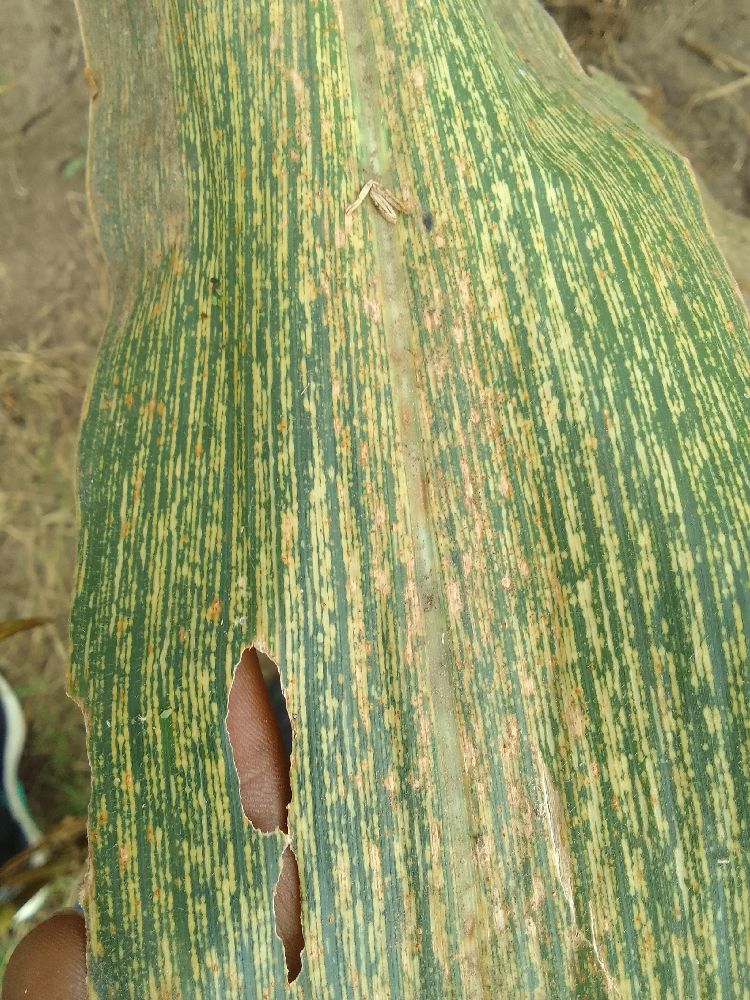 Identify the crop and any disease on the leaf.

maize, maize streak virus
